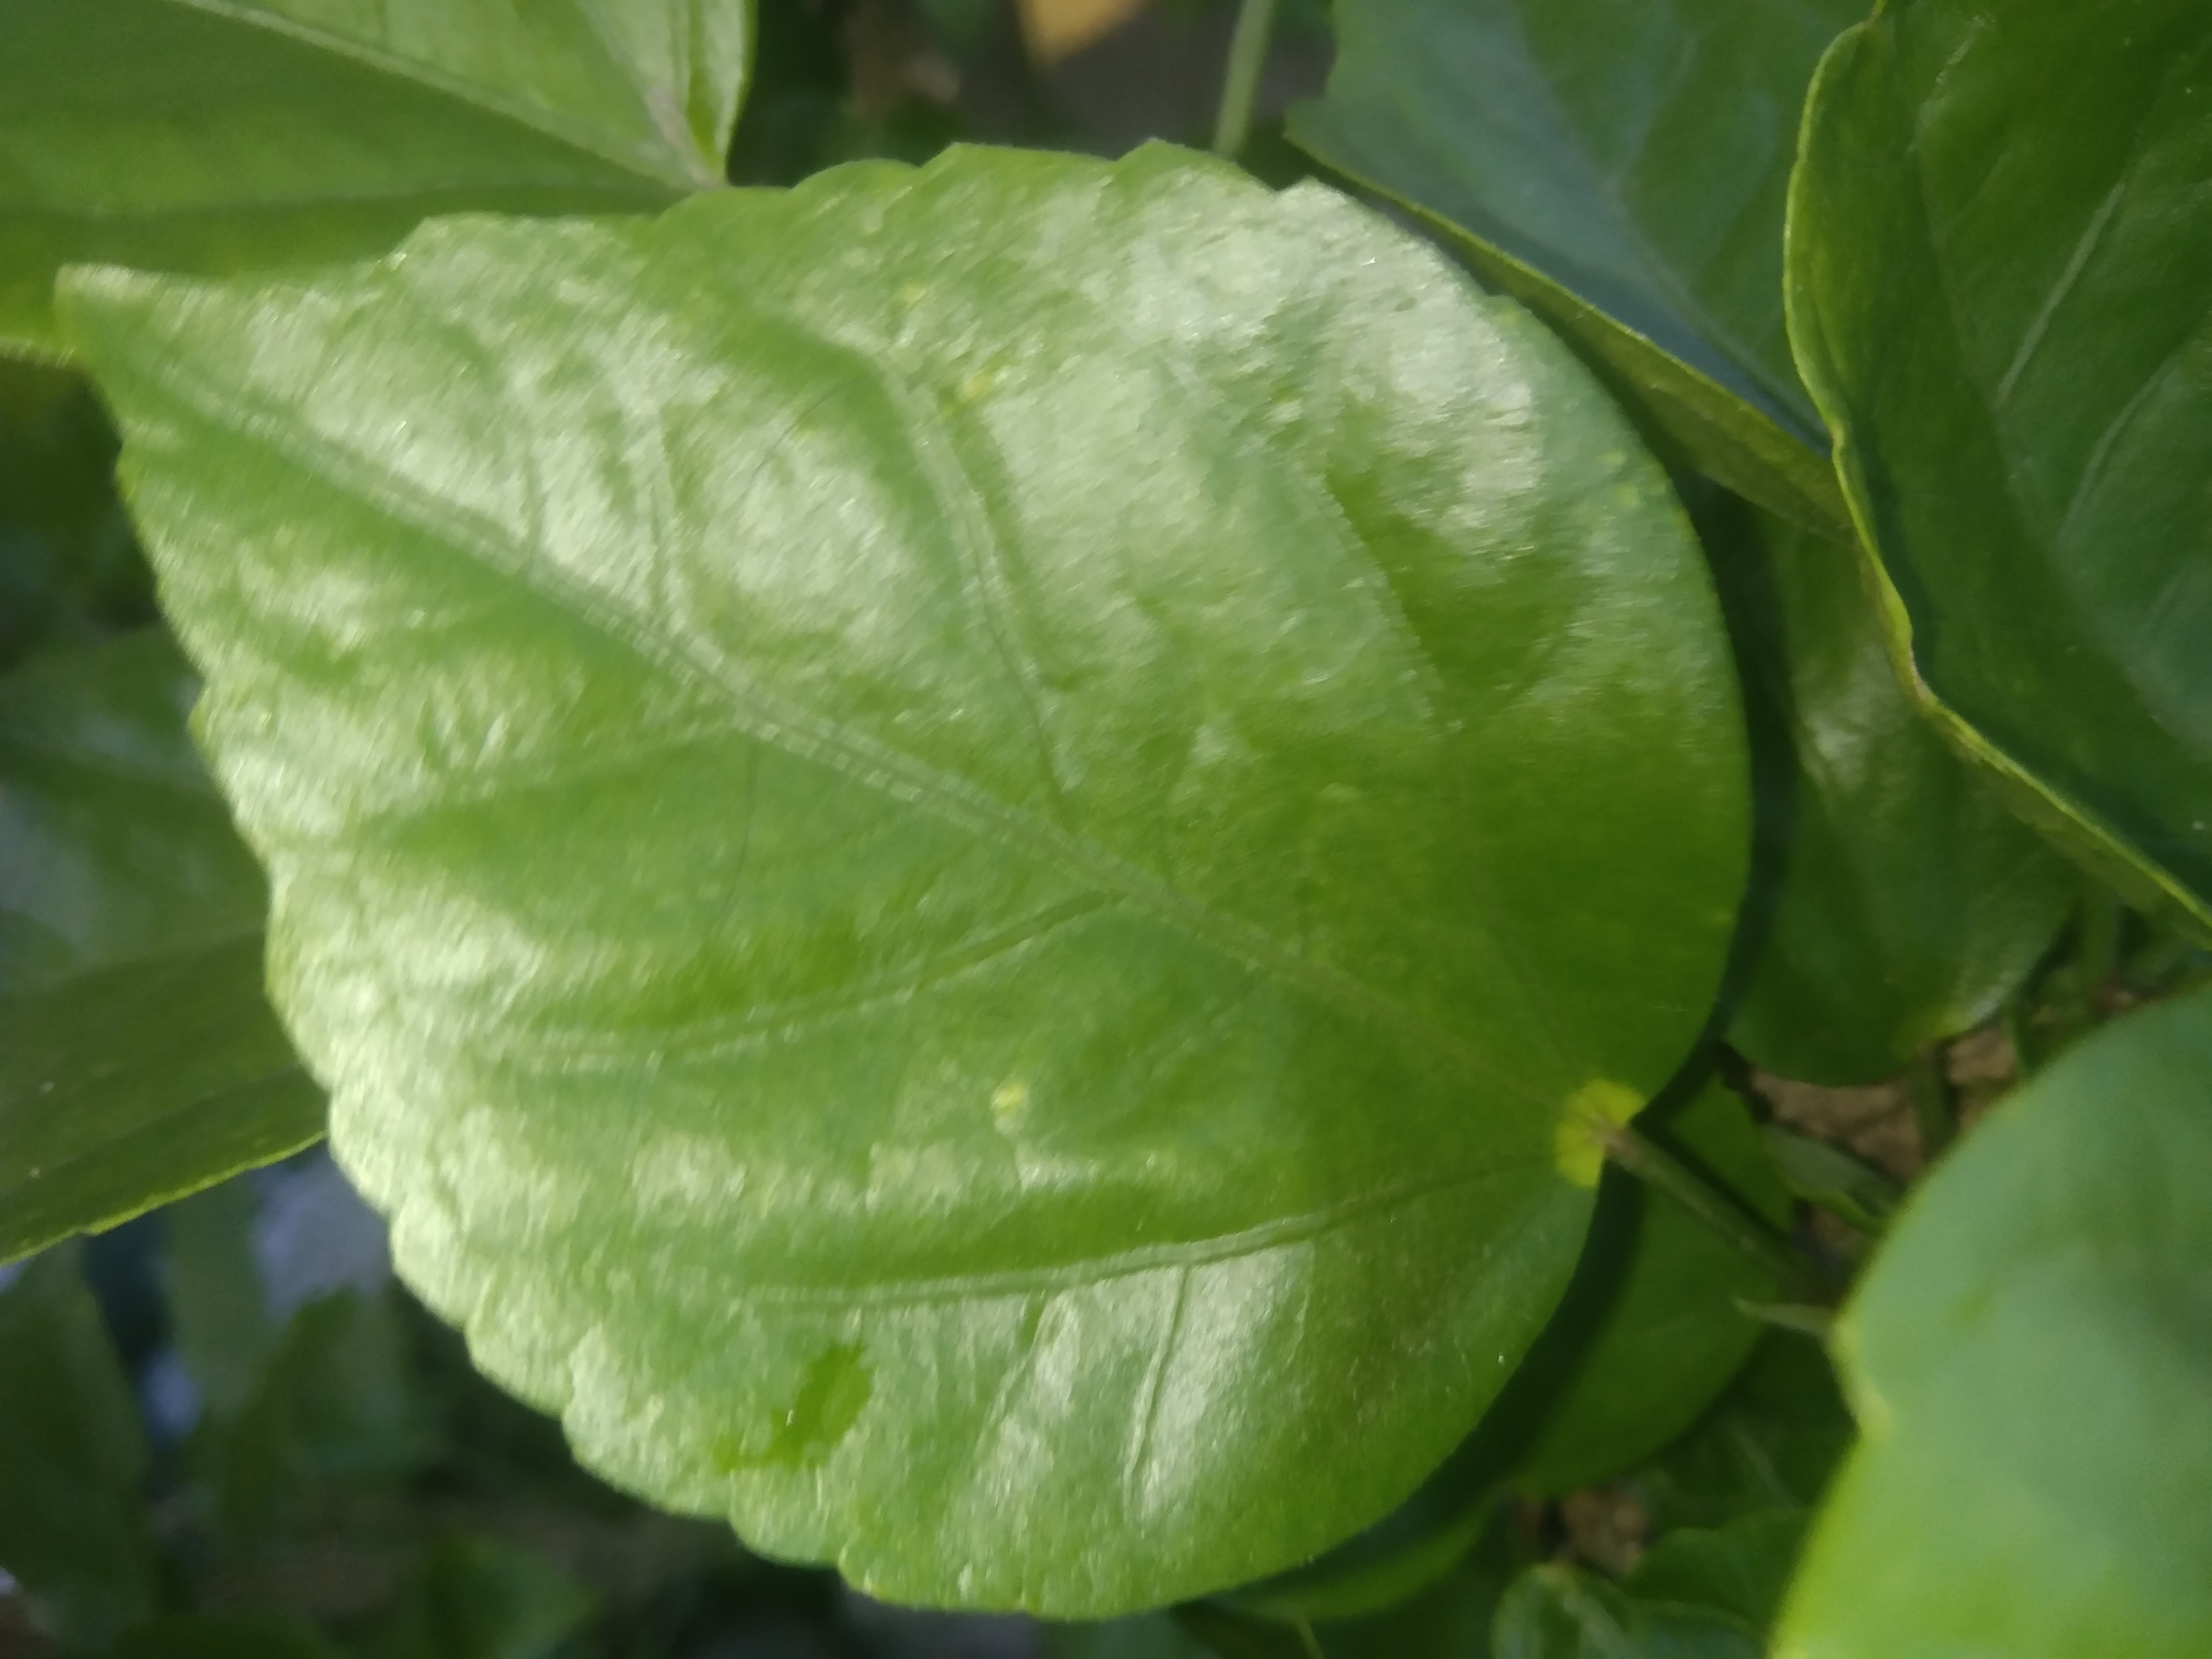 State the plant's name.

hibiscus
